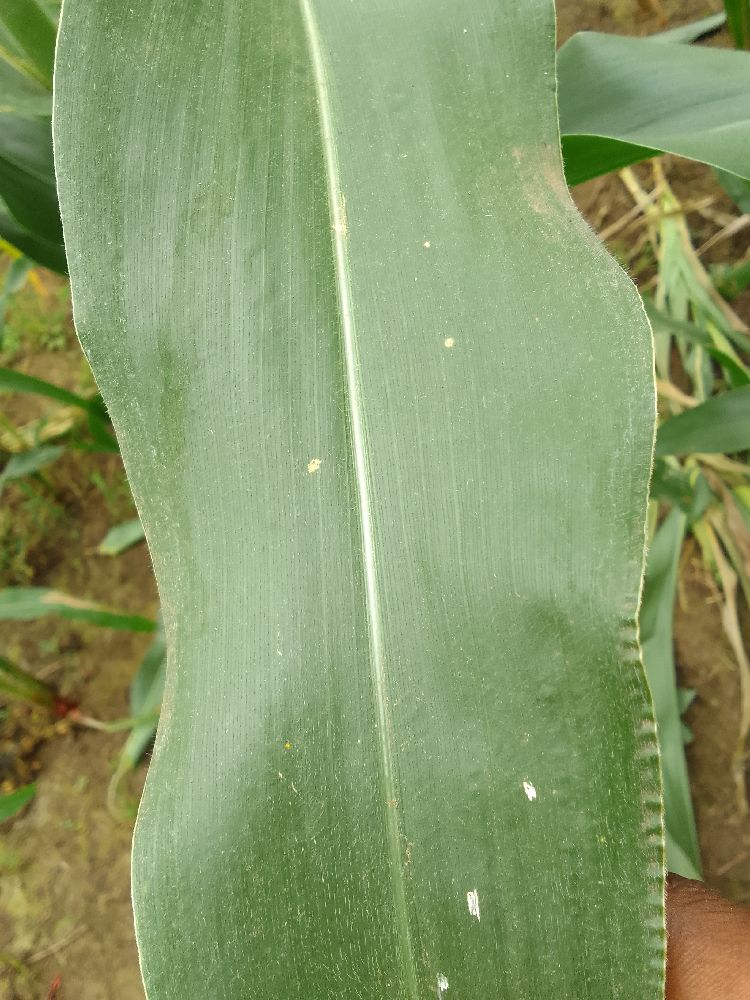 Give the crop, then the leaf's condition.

maize, healthy
